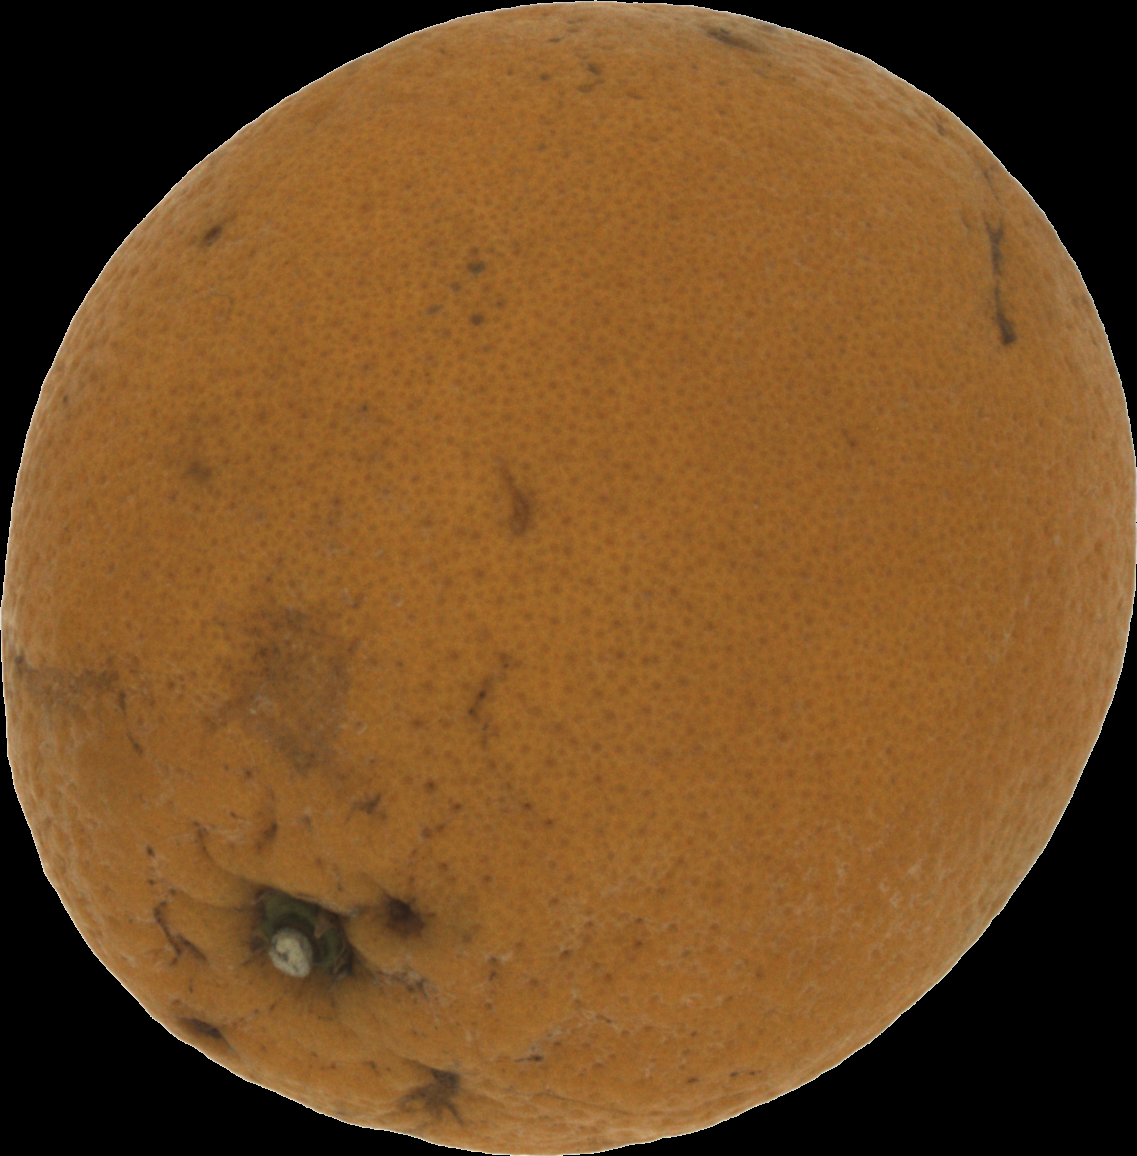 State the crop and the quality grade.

orange, bad
